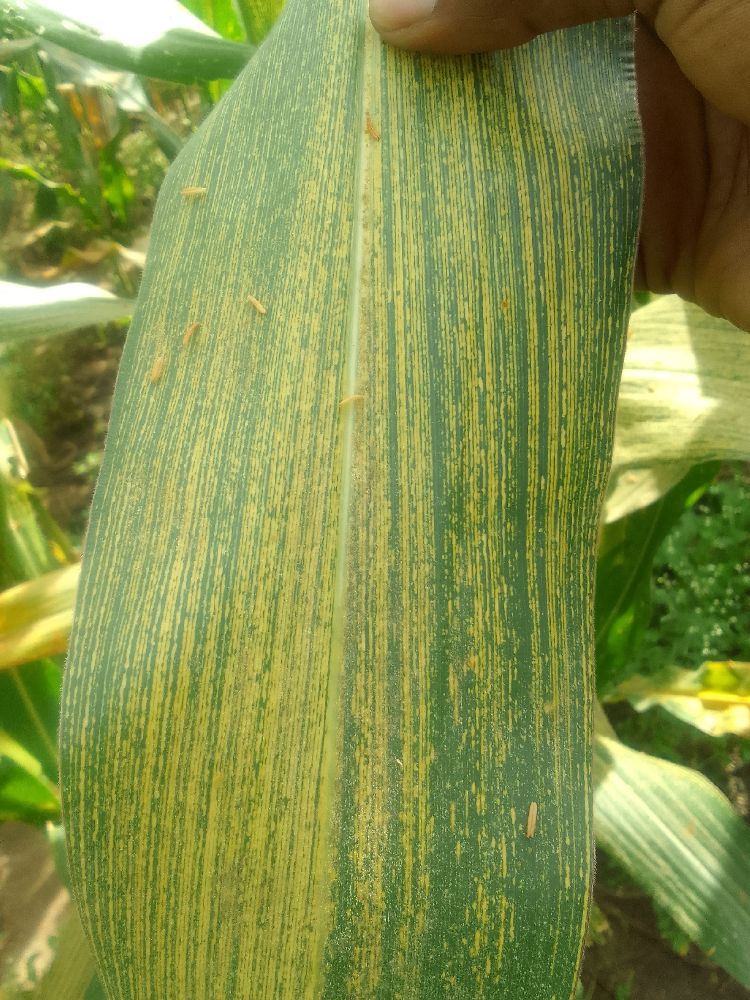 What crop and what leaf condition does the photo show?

maize, maize streak virus
